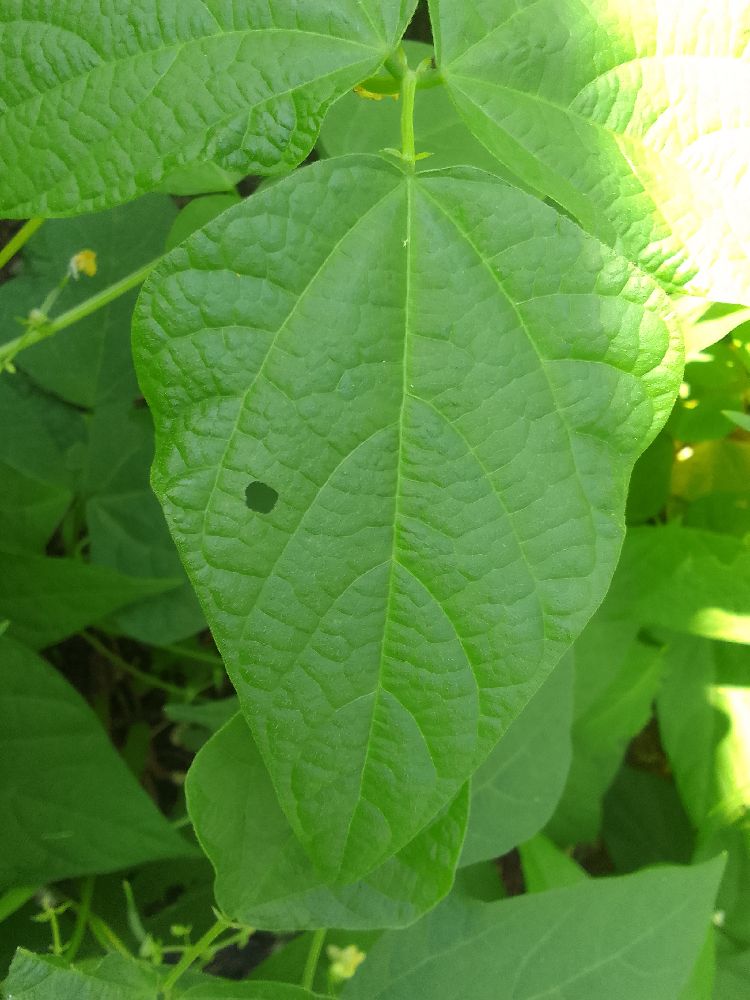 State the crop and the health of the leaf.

common bean, healthy
